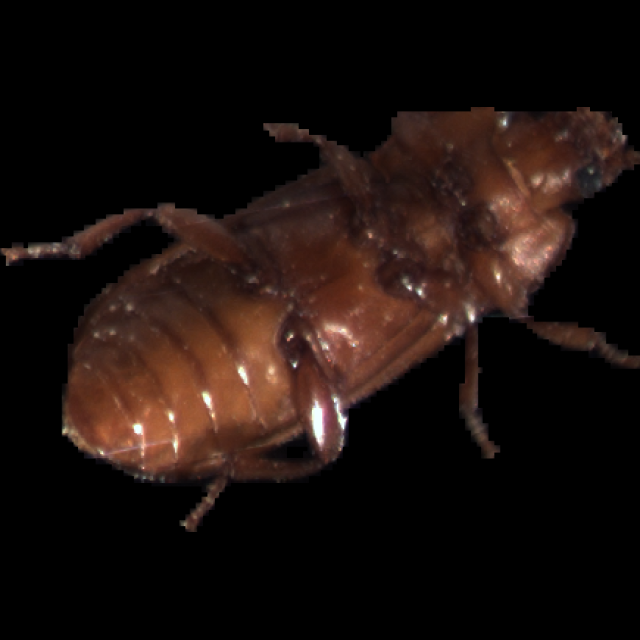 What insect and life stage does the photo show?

mealworm beetle
